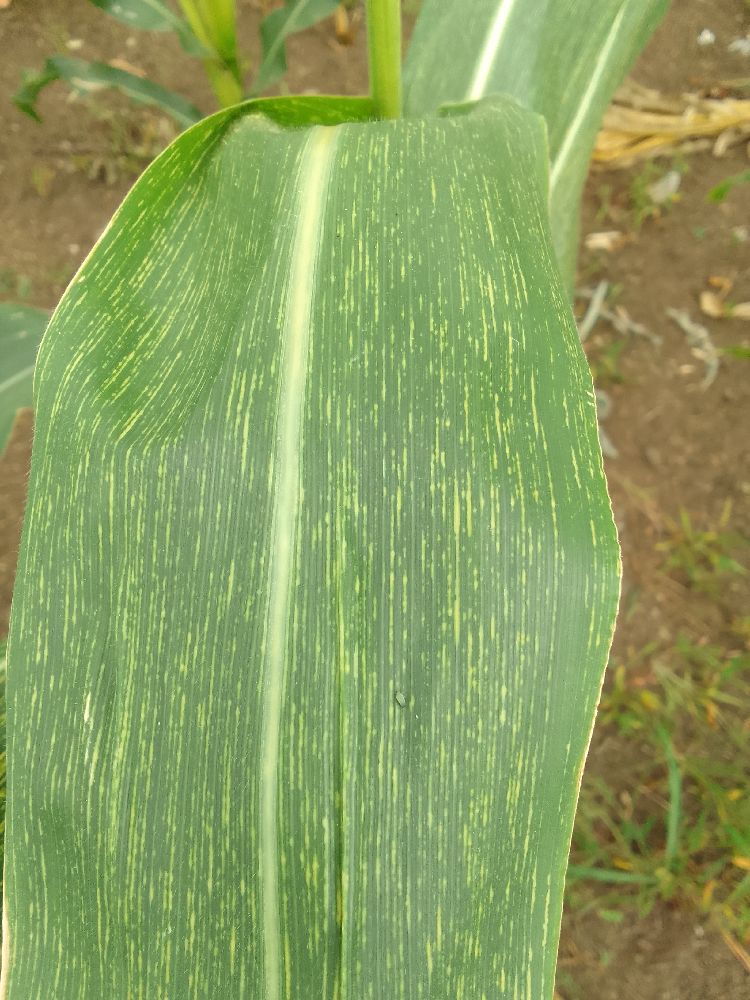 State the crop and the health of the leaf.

maize, maize streak virus
